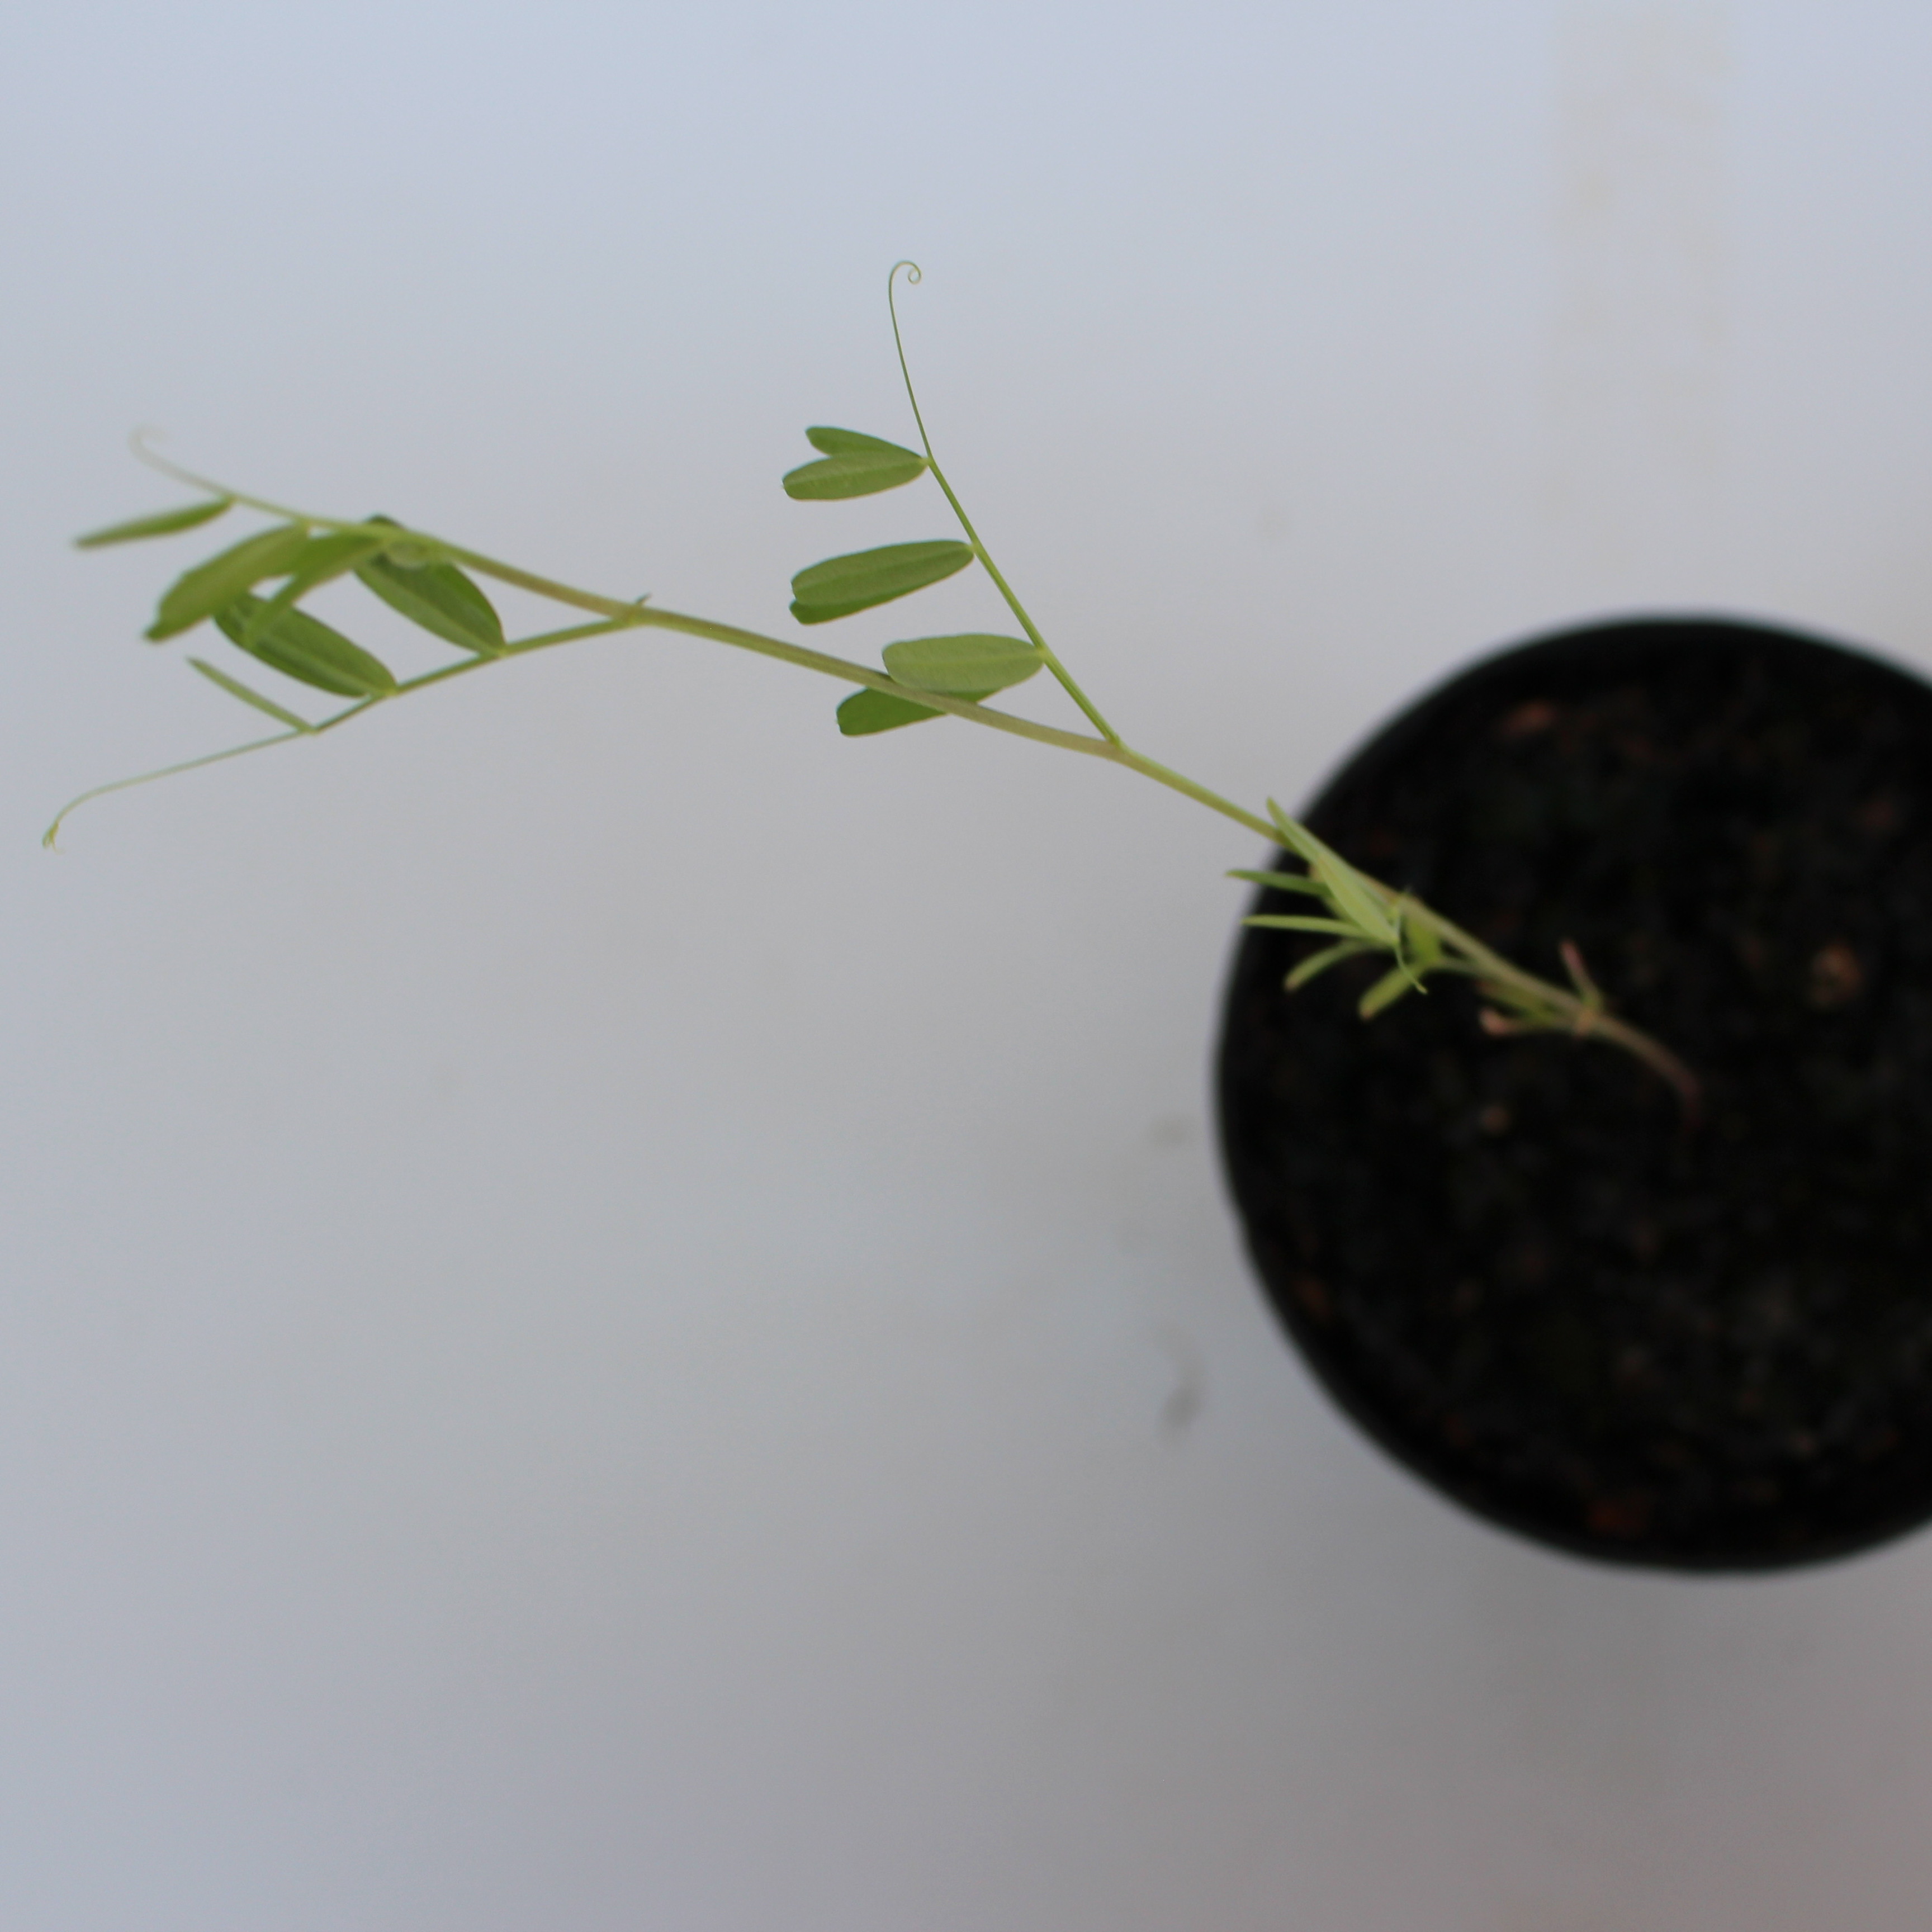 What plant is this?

Vicia sativa
